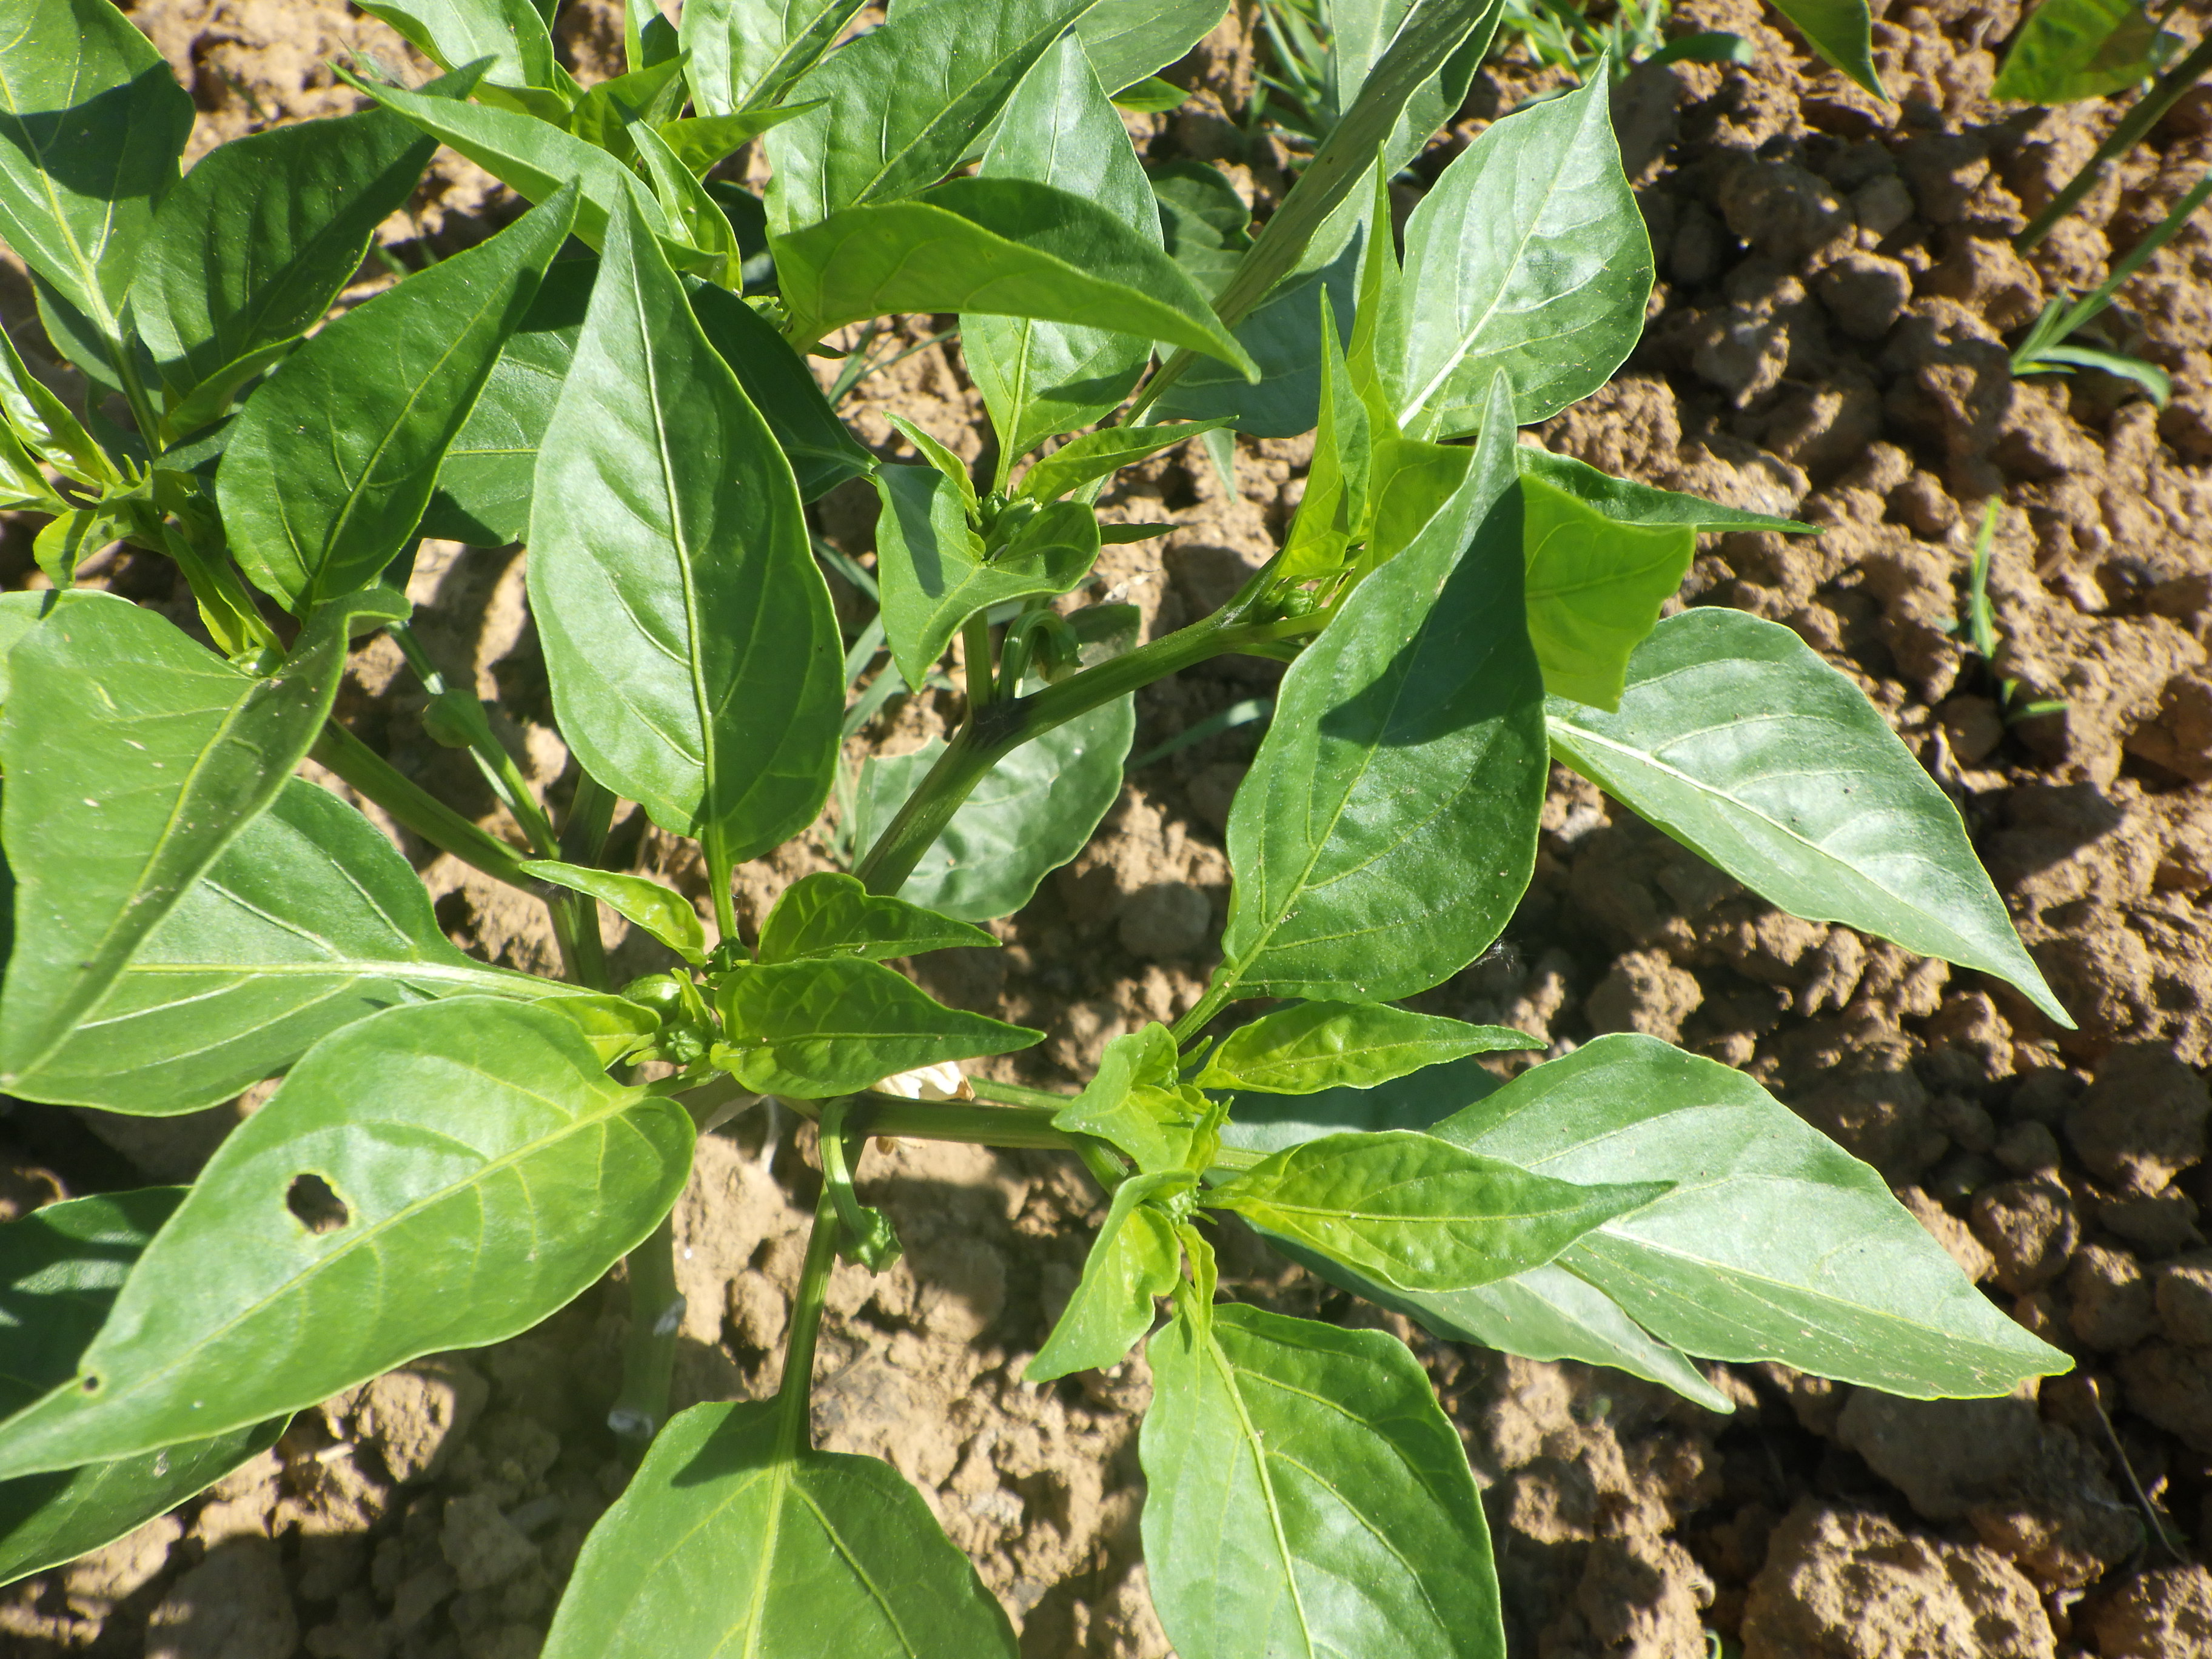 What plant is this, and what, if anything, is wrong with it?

chili pepper, phytophagous
